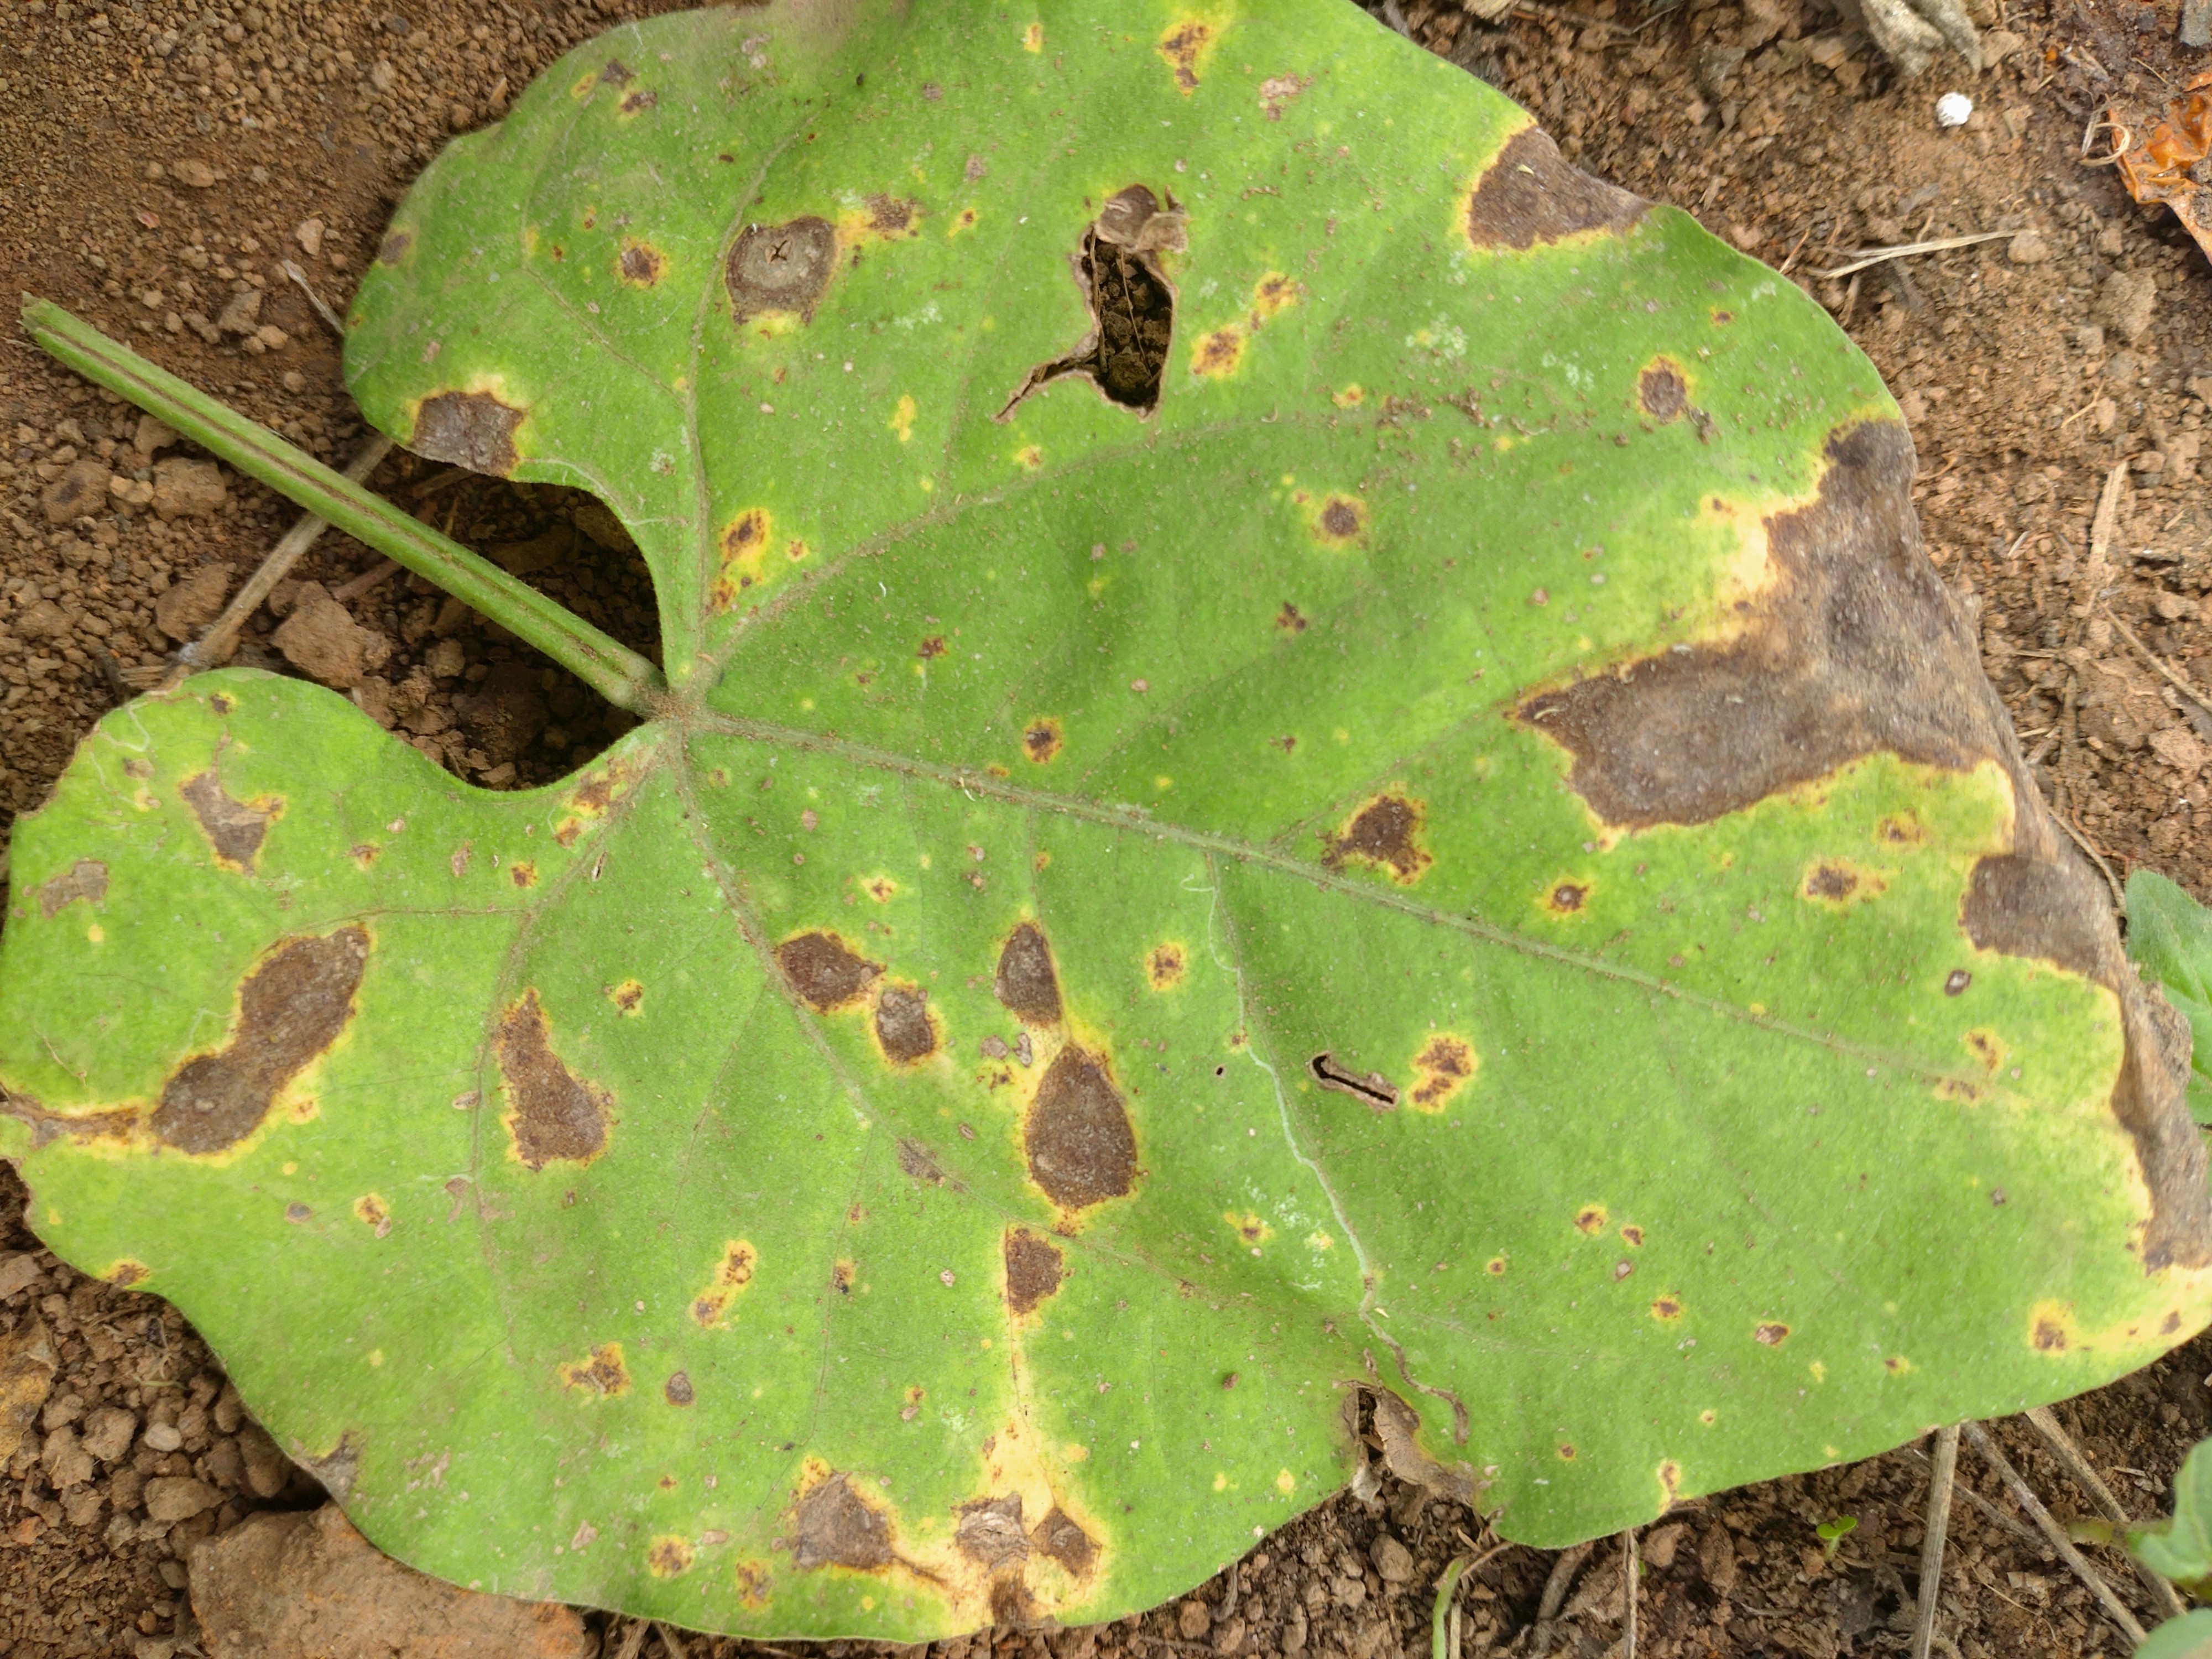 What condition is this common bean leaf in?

rust
